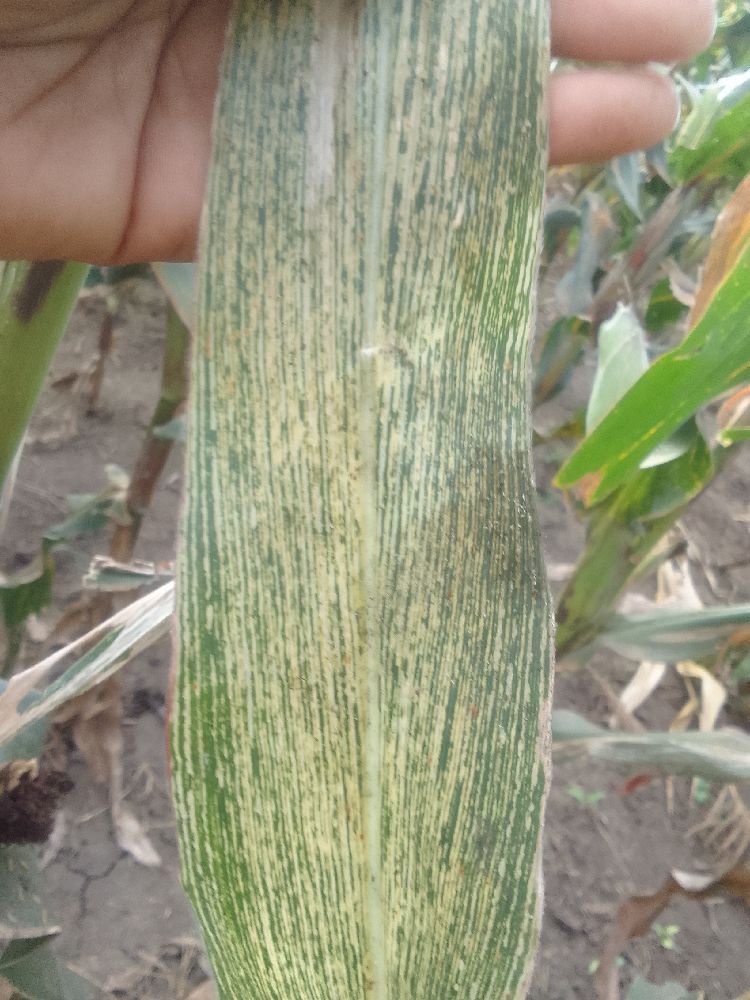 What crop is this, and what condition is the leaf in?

maize, maize streak virus
